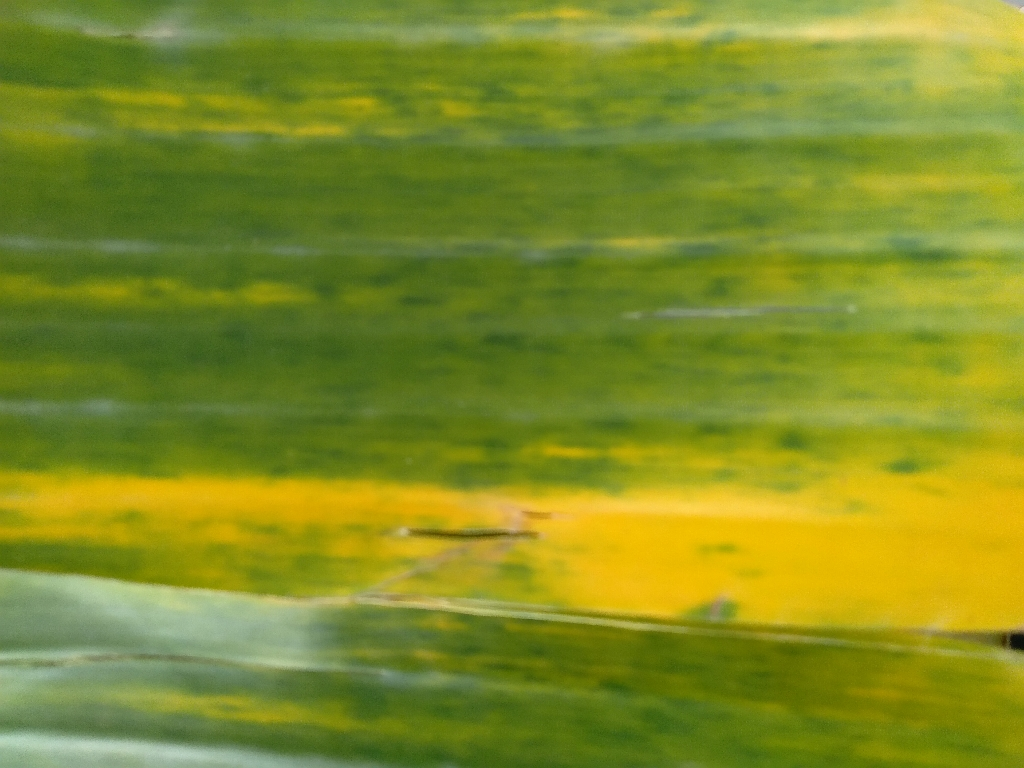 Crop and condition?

banana, fusarium wilt race 1
